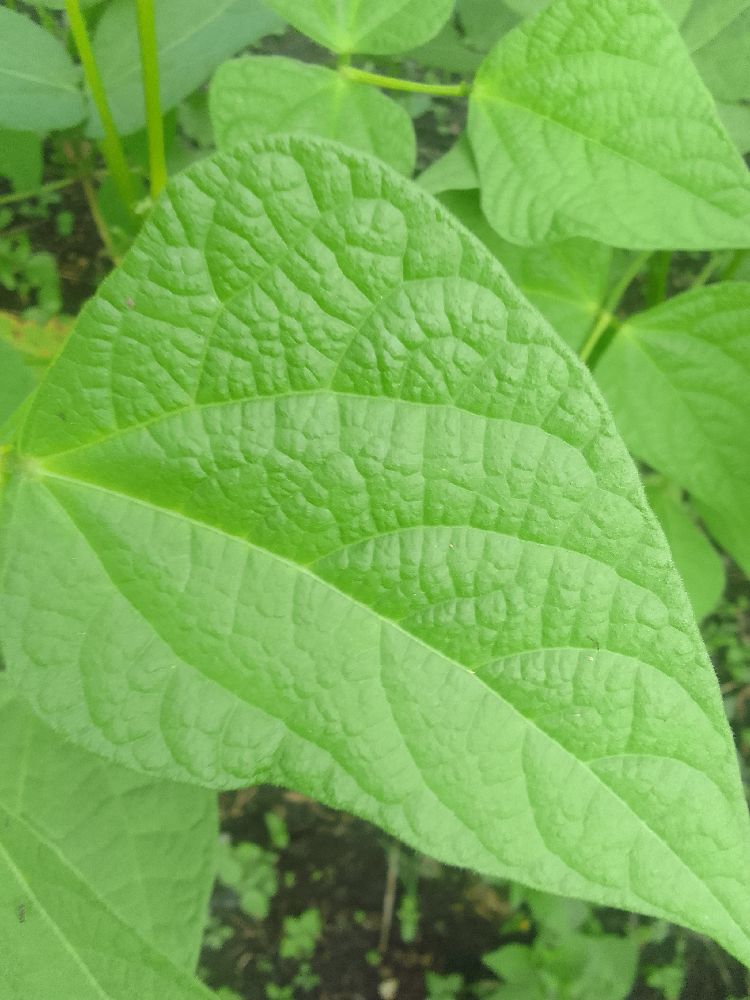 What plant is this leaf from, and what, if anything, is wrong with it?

common bean, healthy
